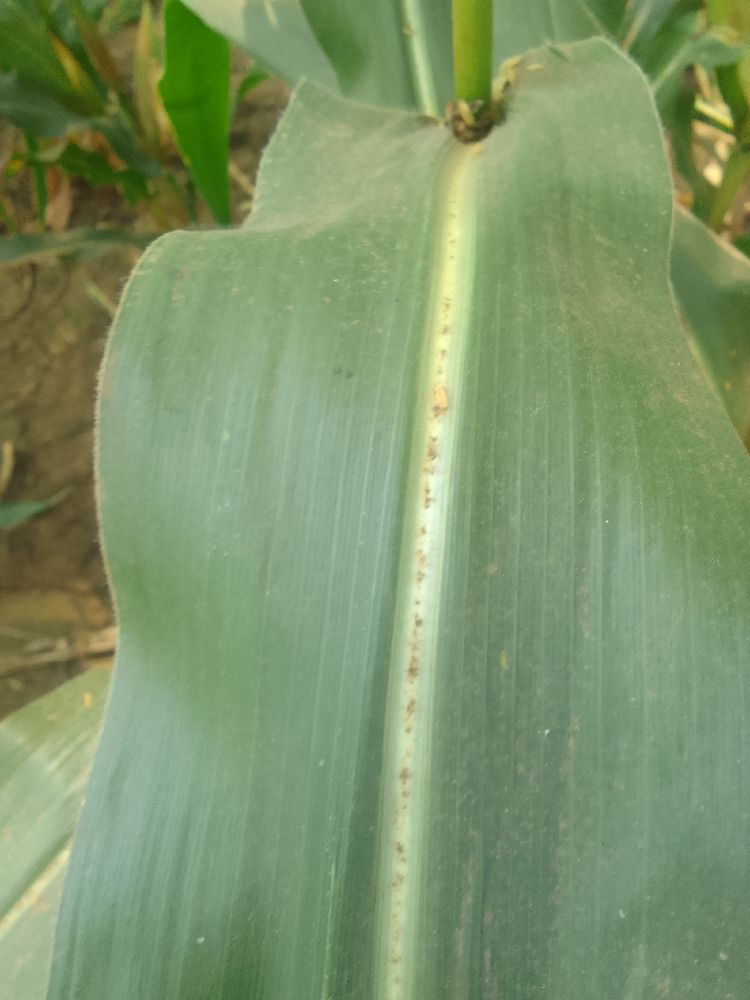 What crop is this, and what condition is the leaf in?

maize, healthy
